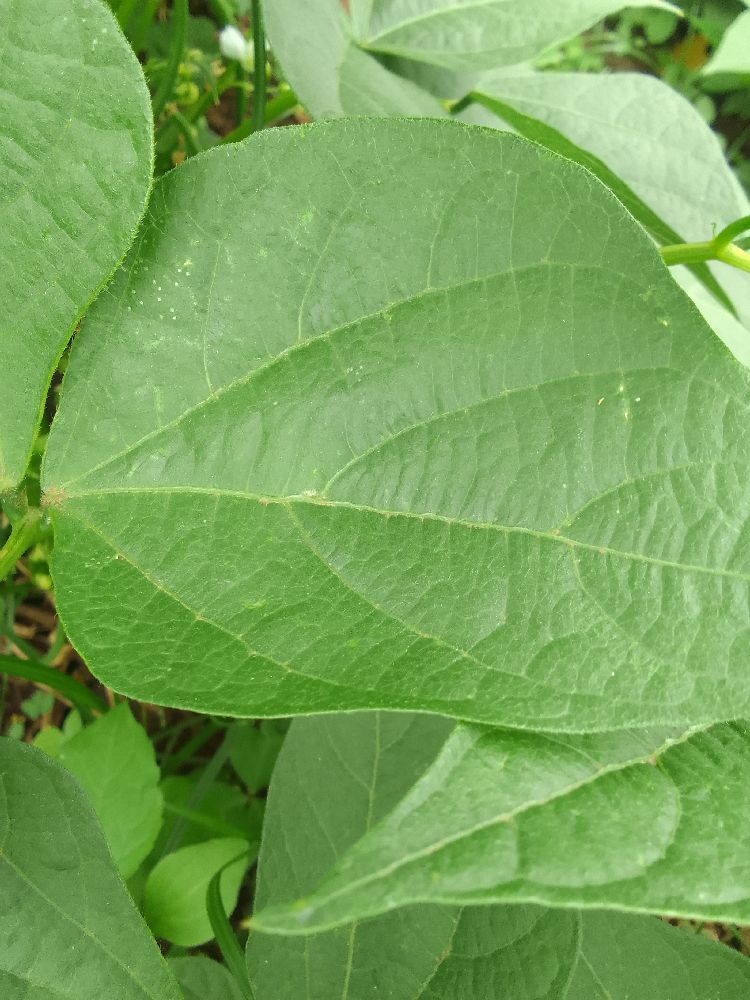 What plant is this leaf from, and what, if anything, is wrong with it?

common bean, healthy
